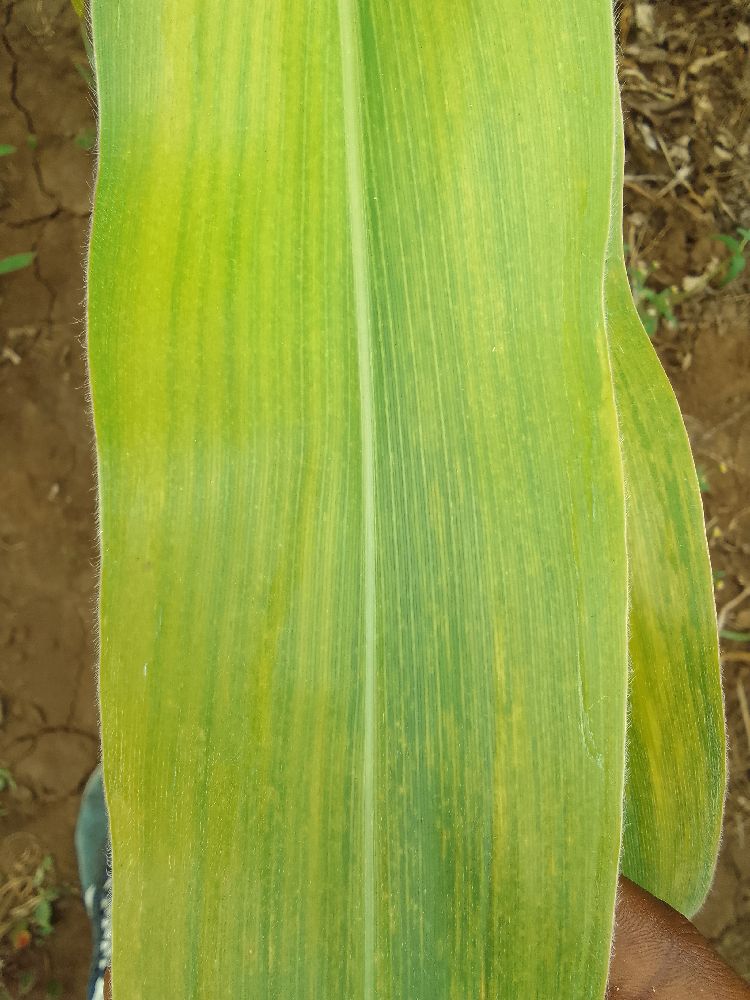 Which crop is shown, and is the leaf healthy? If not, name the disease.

maize, maize lethal necrosis
